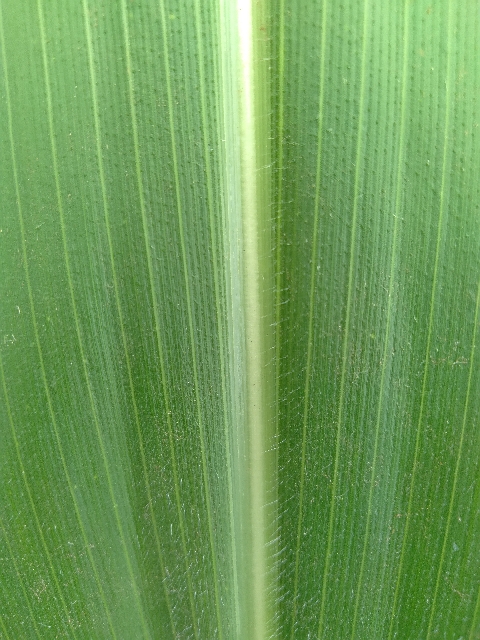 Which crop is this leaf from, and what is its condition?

maize, healthy
